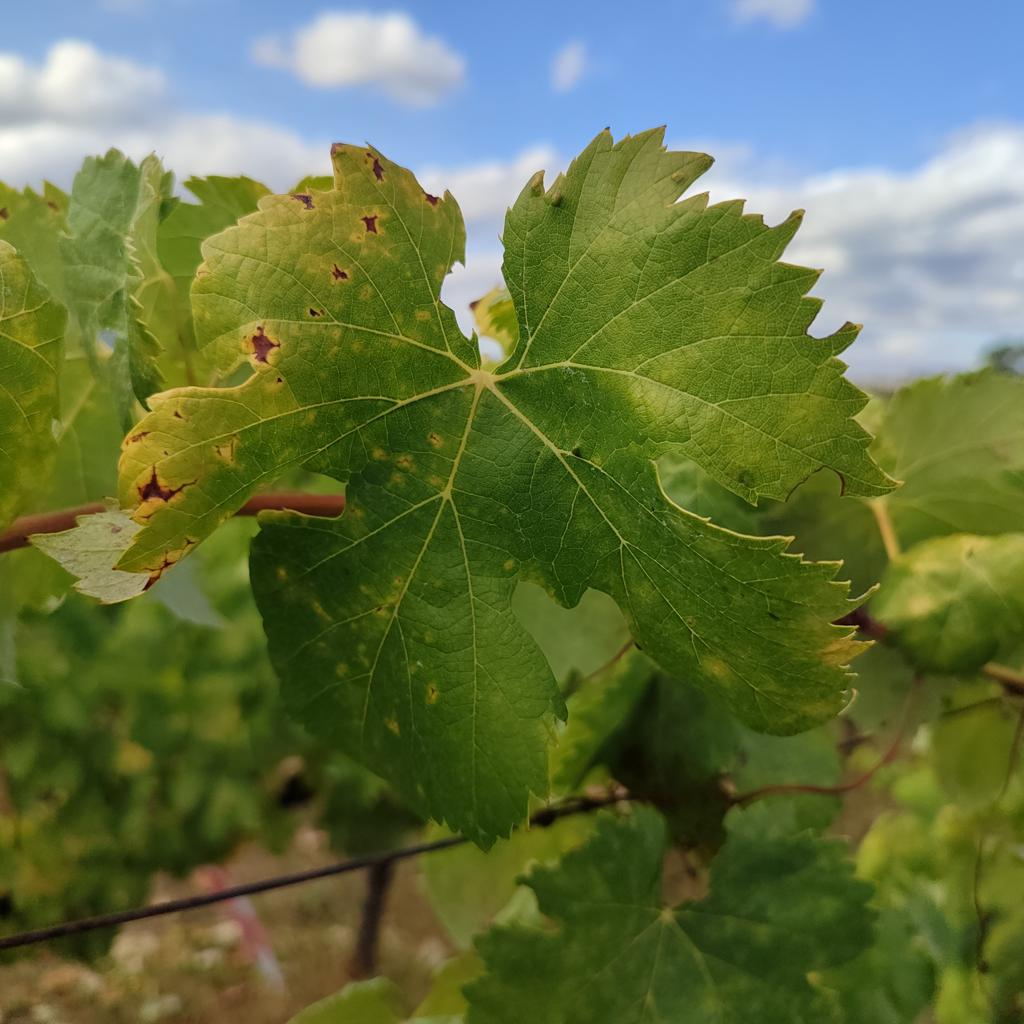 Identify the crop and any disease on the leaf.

grapevine, esca complex
